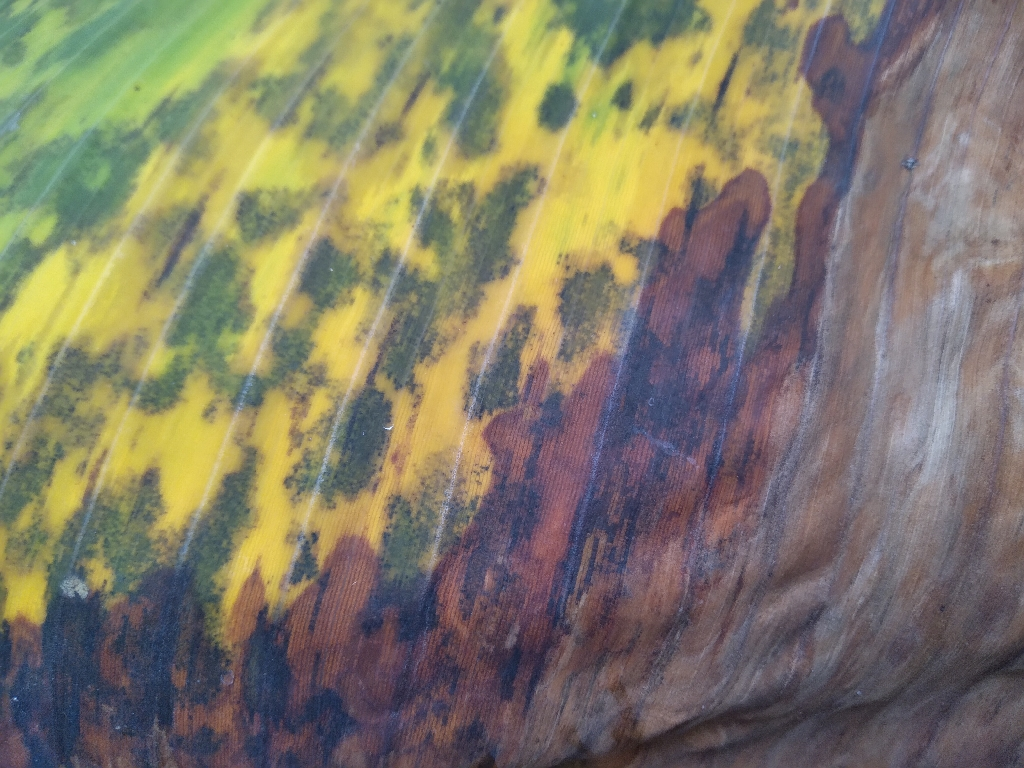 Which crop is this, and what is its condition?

banana, black sigatoka
